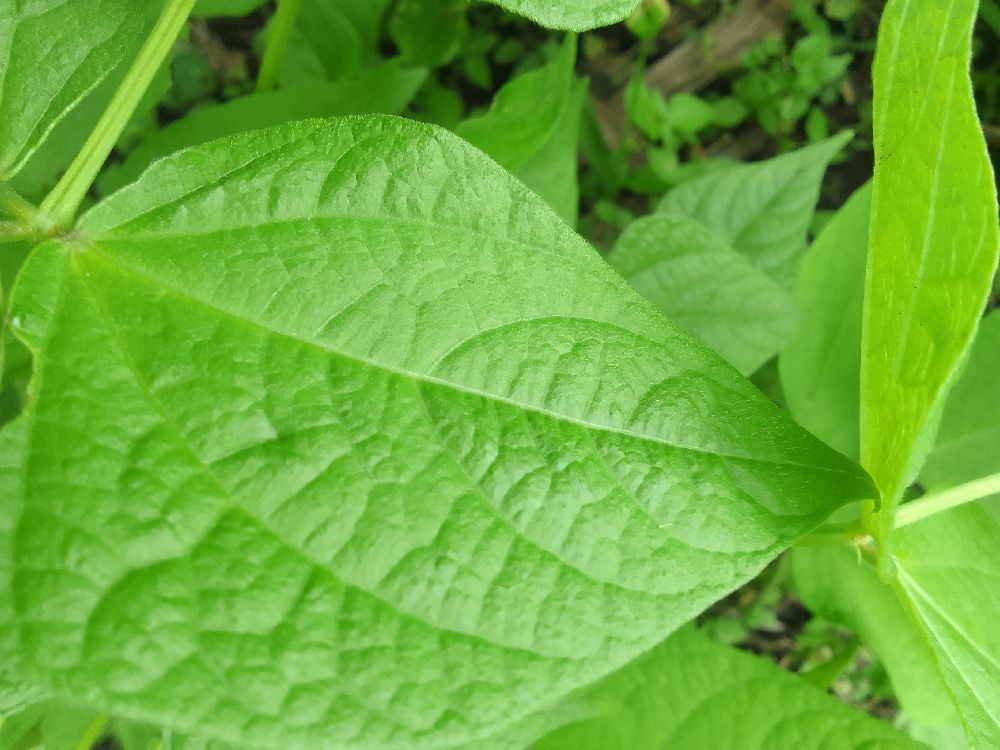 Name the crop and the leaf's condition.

common bean, healthy
